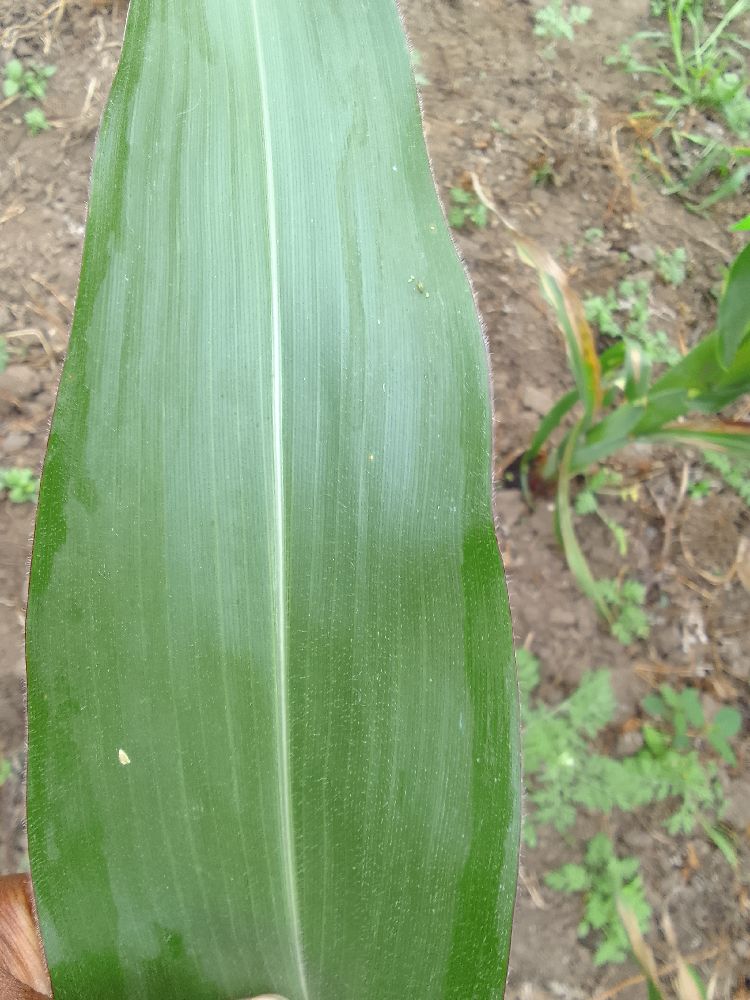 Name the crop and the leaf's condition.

maize, healthy
